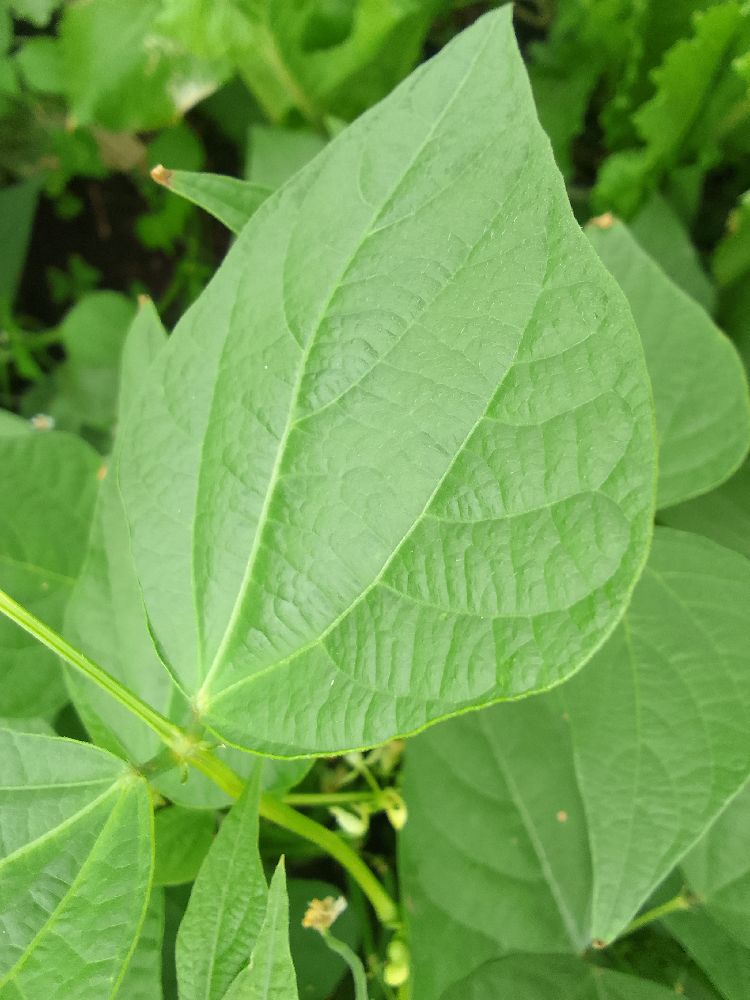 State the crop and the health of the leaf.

common bean, healthy
